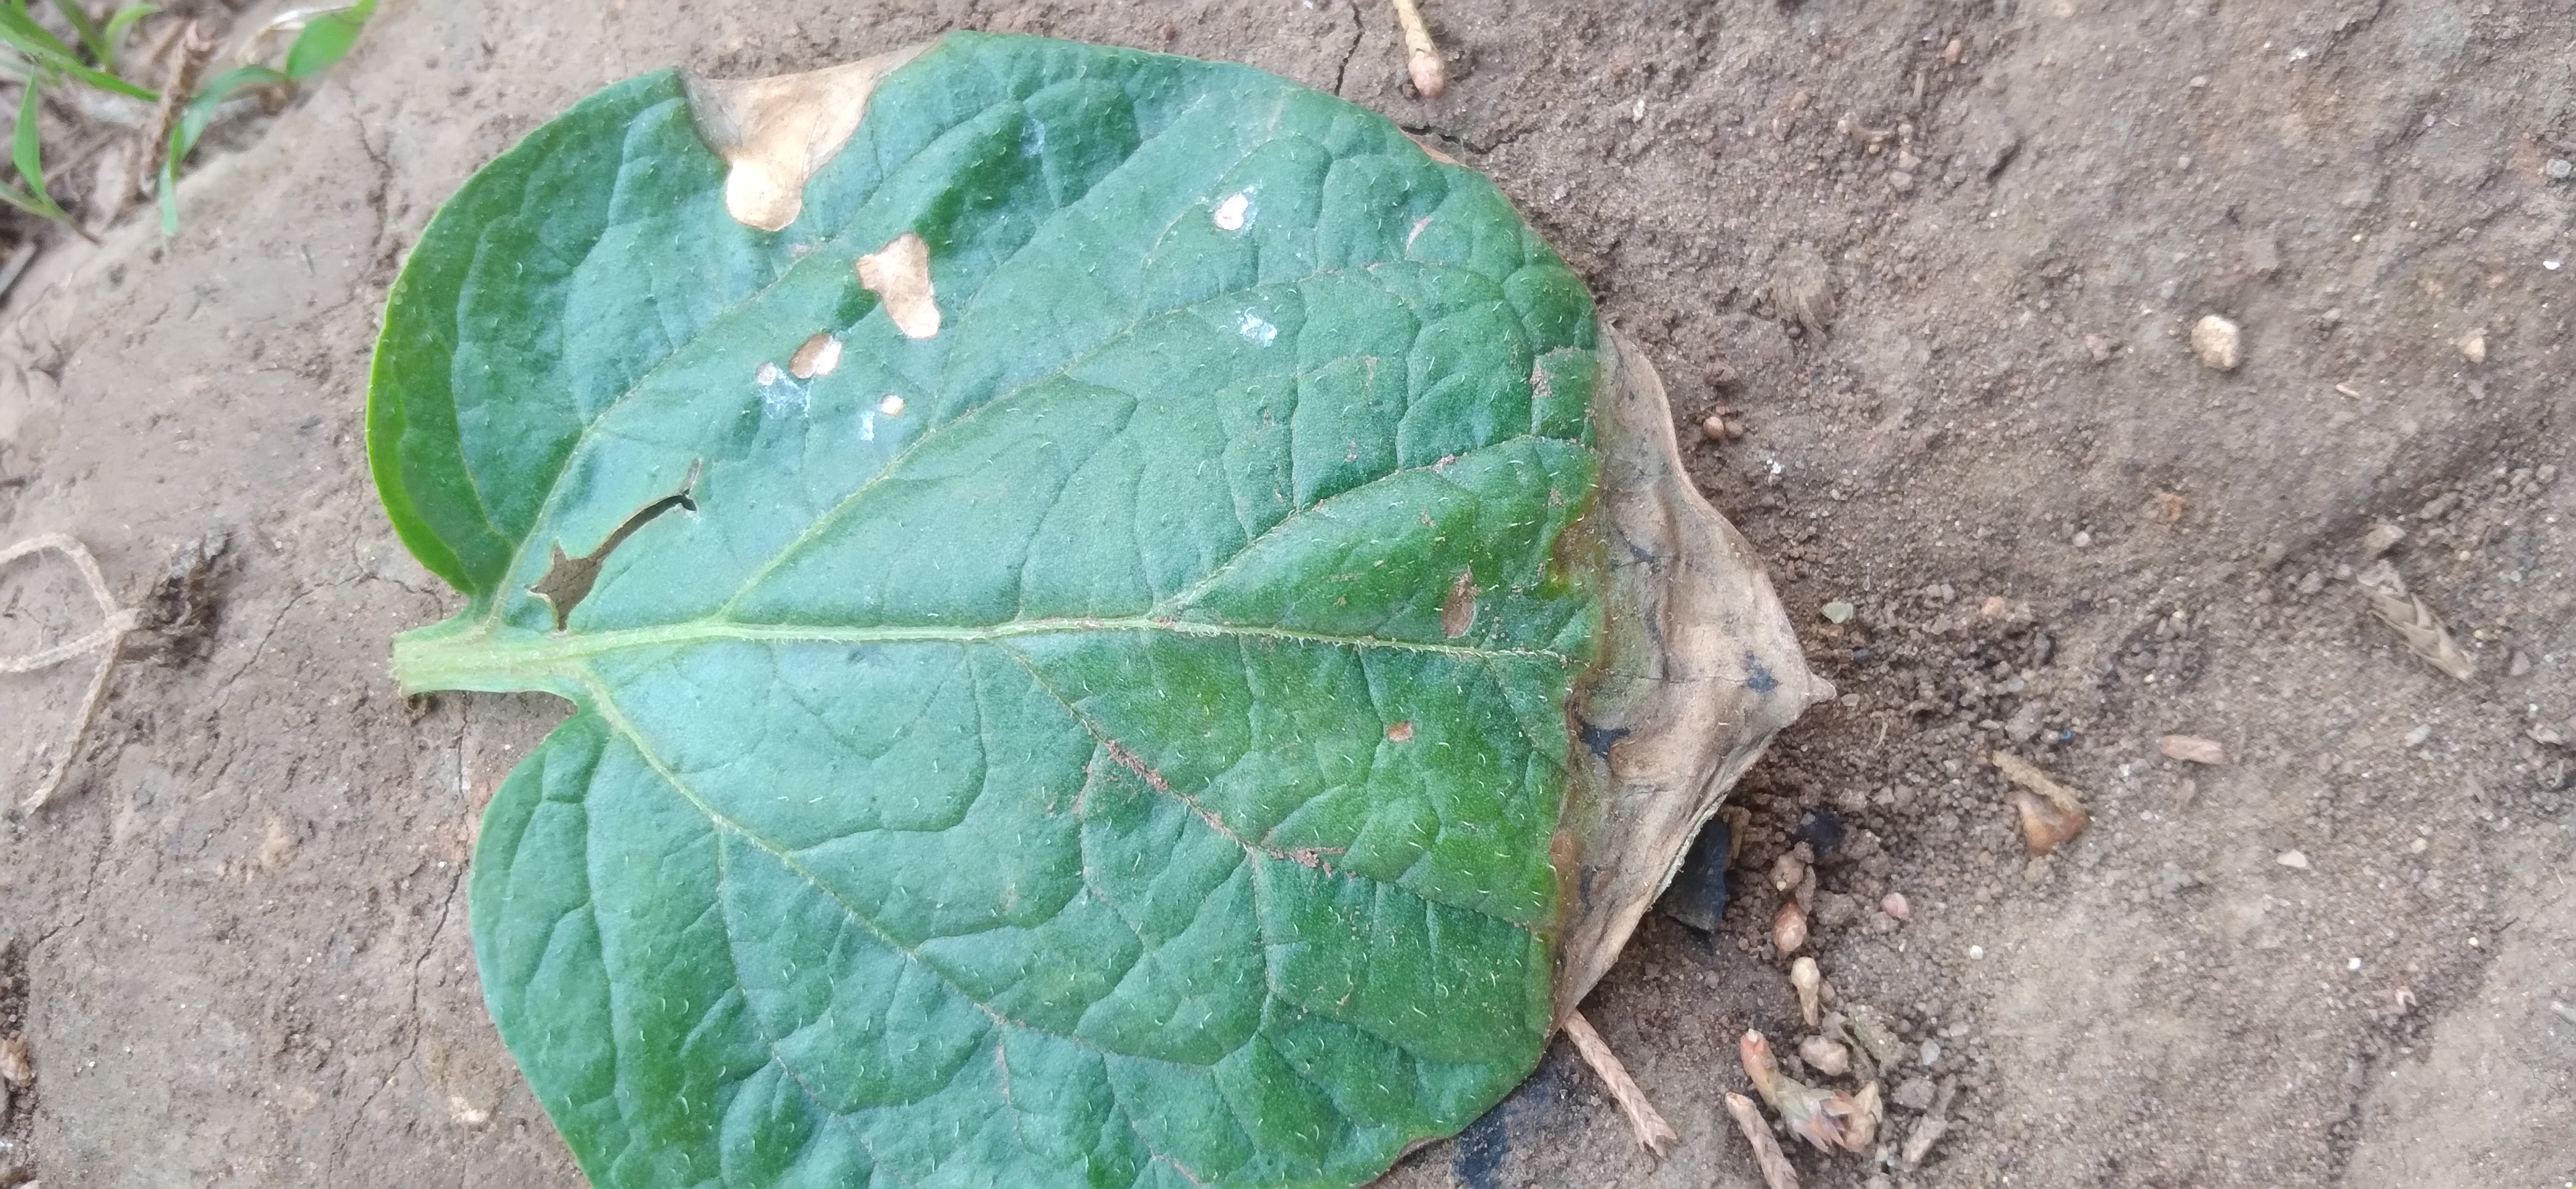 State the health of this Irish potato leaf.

early blight
